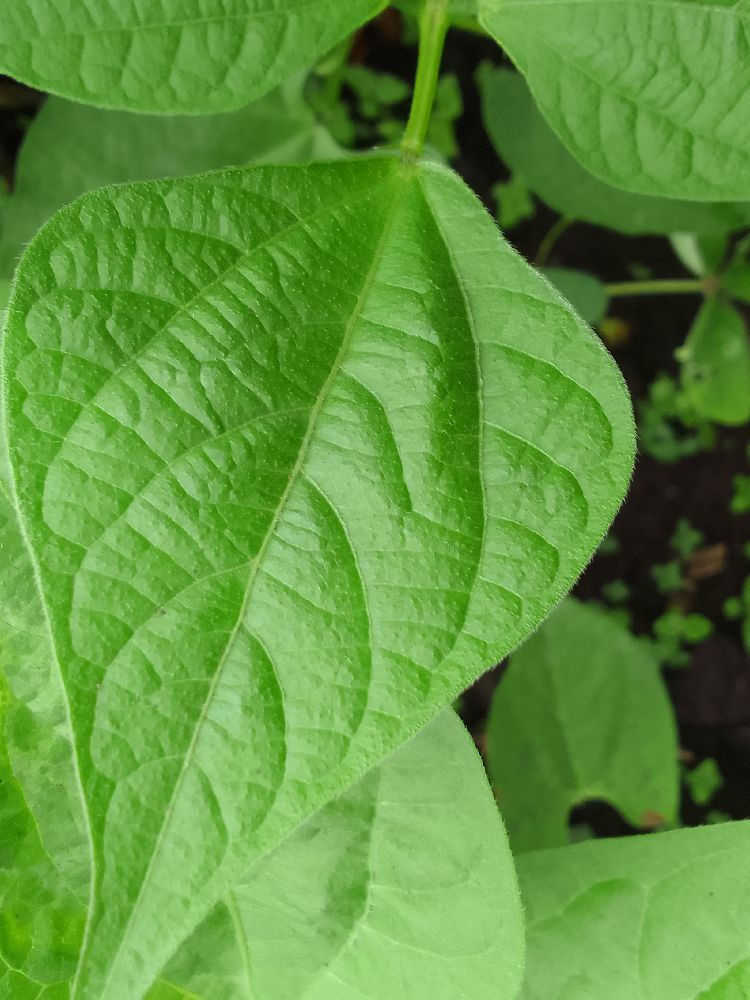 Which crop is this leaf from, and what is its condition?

common bean, healthy
